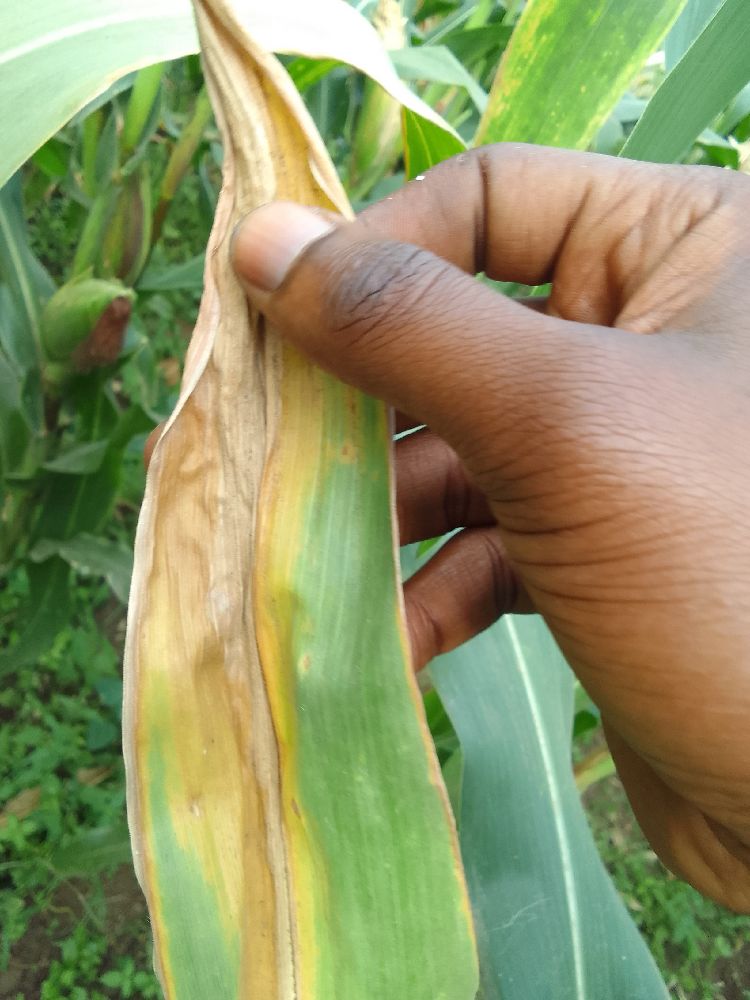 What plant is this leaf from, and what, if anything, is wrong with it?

maize, maize lethal necrosis
